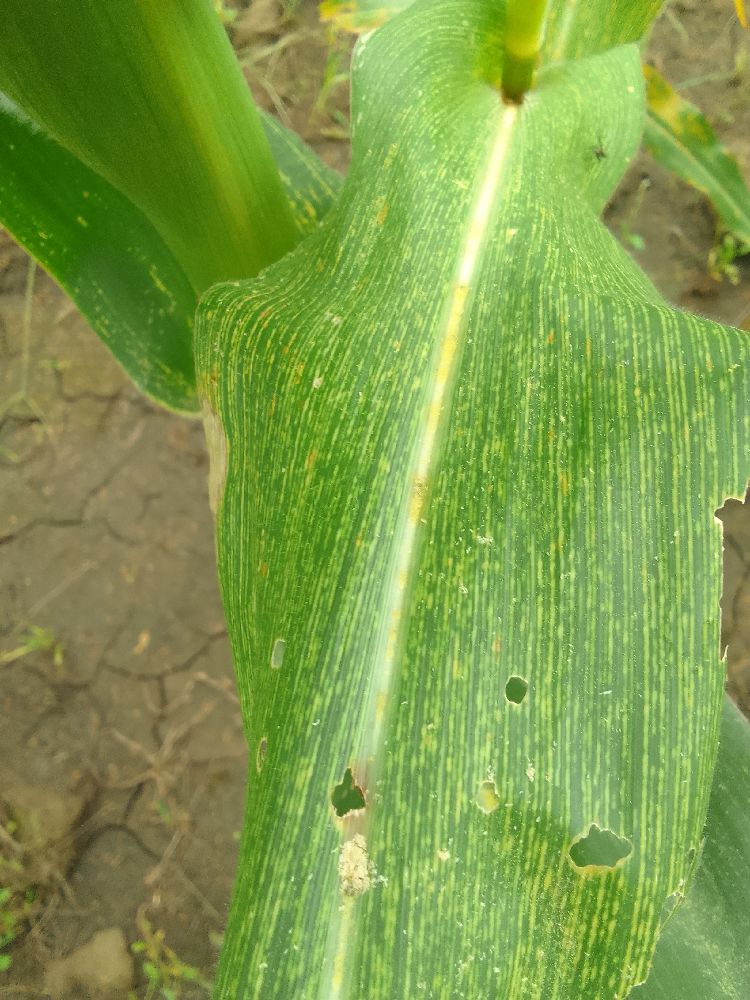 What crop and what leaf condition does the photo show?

maize, maize streak virus
